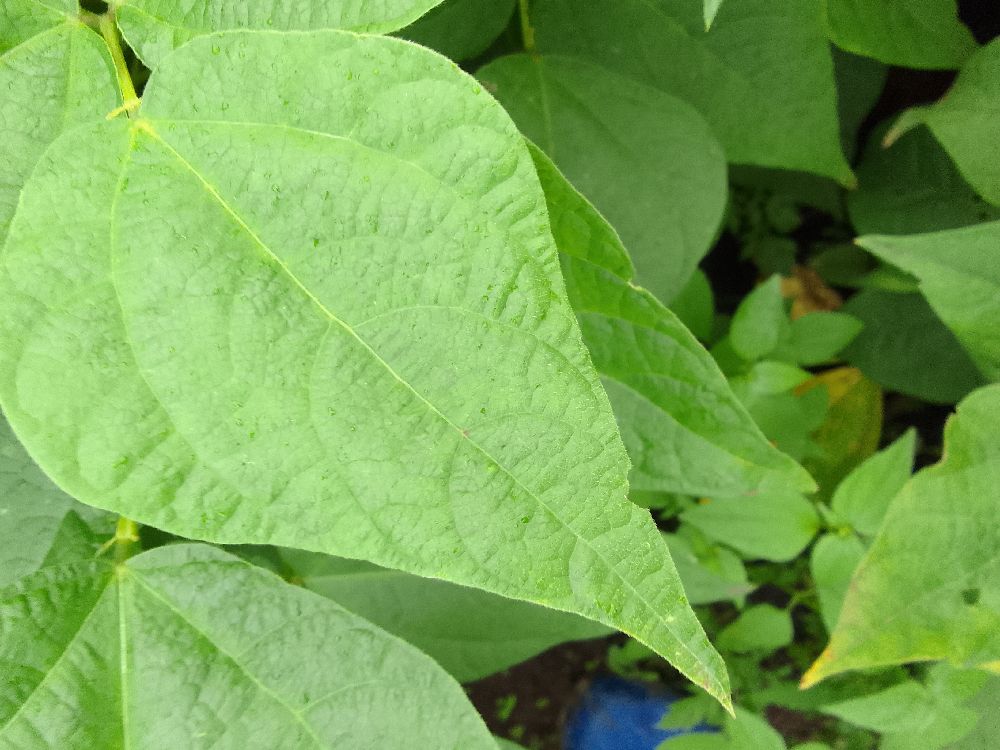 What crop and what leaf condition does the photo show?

common bean, healthy
